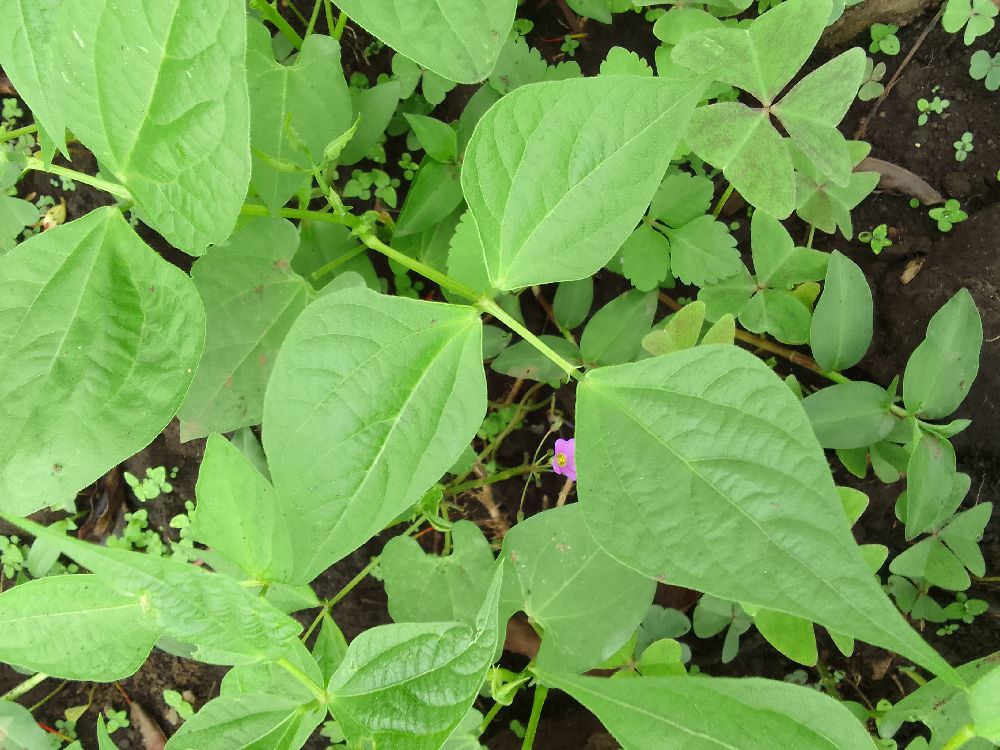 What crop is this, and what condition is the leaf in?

common bean, healthy
